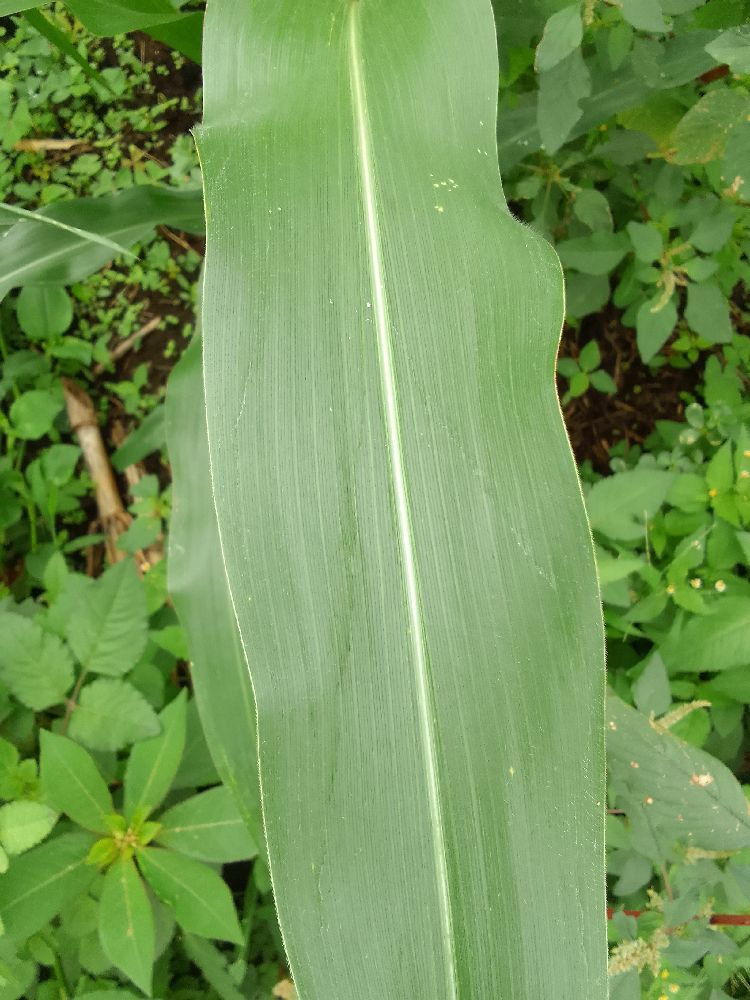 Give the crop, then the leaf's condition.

maize, healthy
